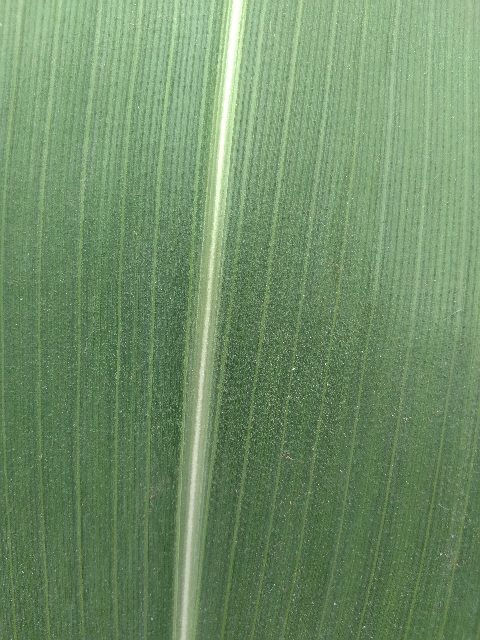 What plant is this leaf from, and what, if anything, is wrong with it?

maize, healthy
